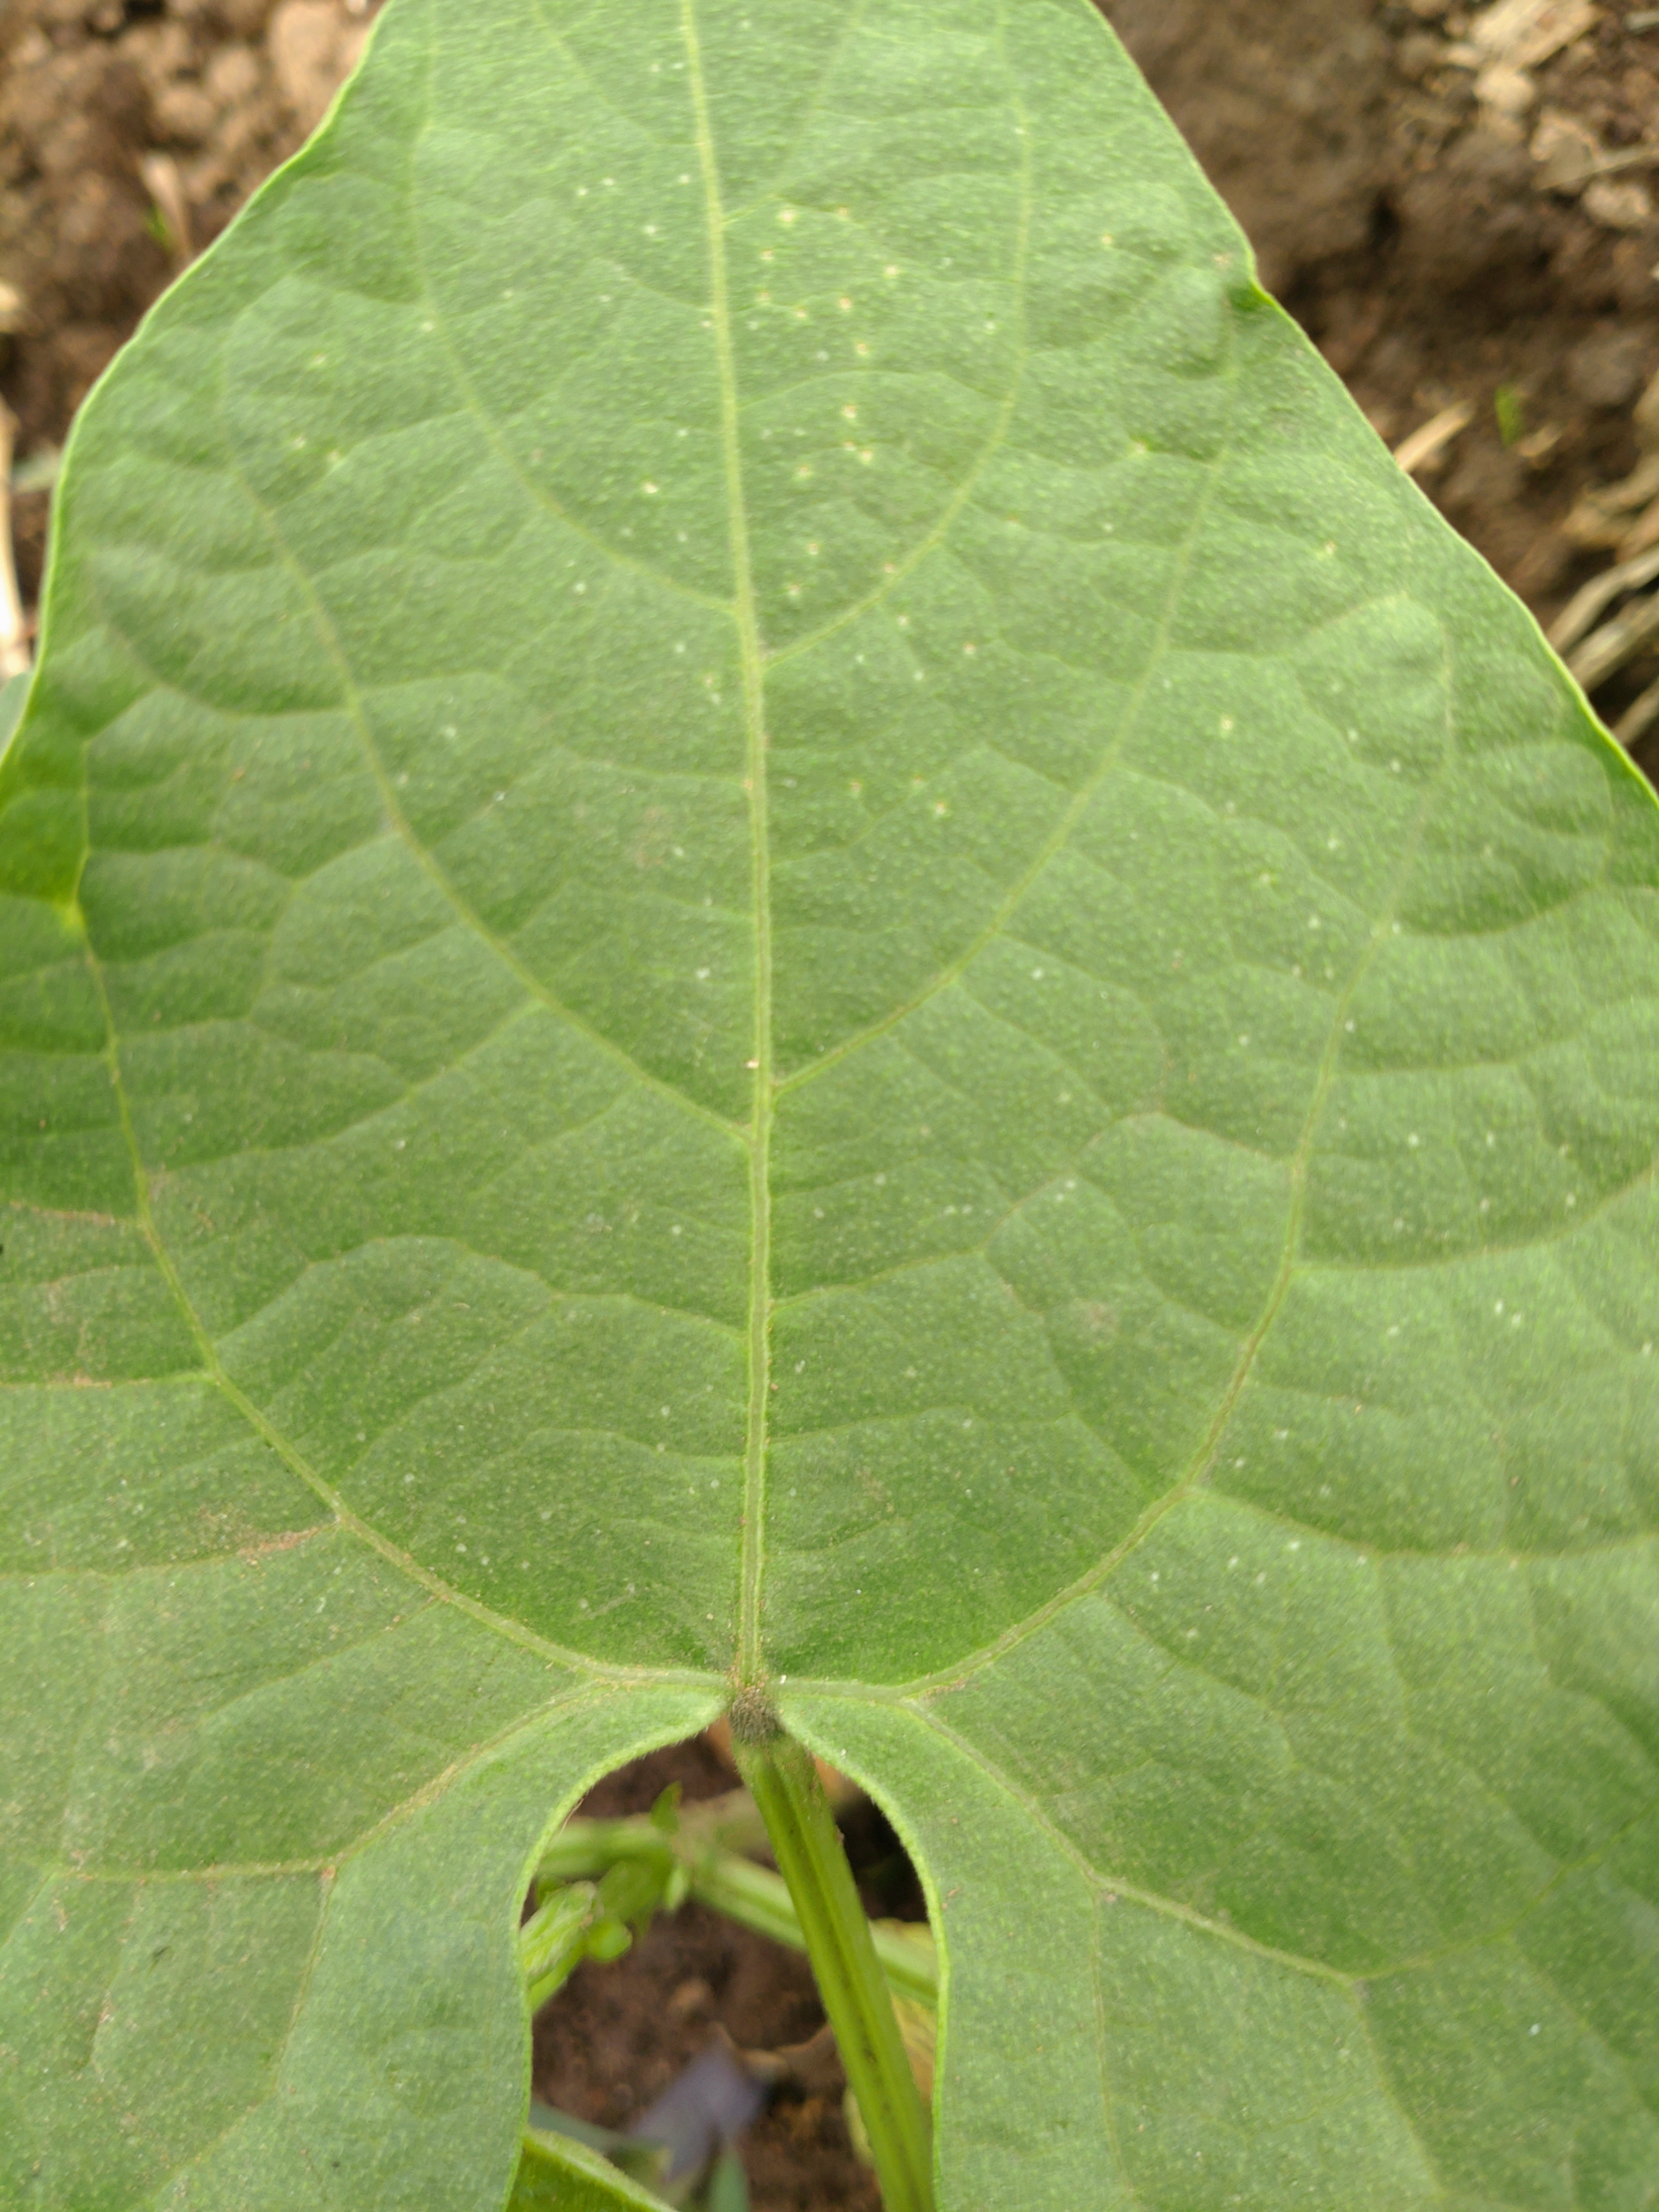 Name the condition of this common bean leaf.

healthy
